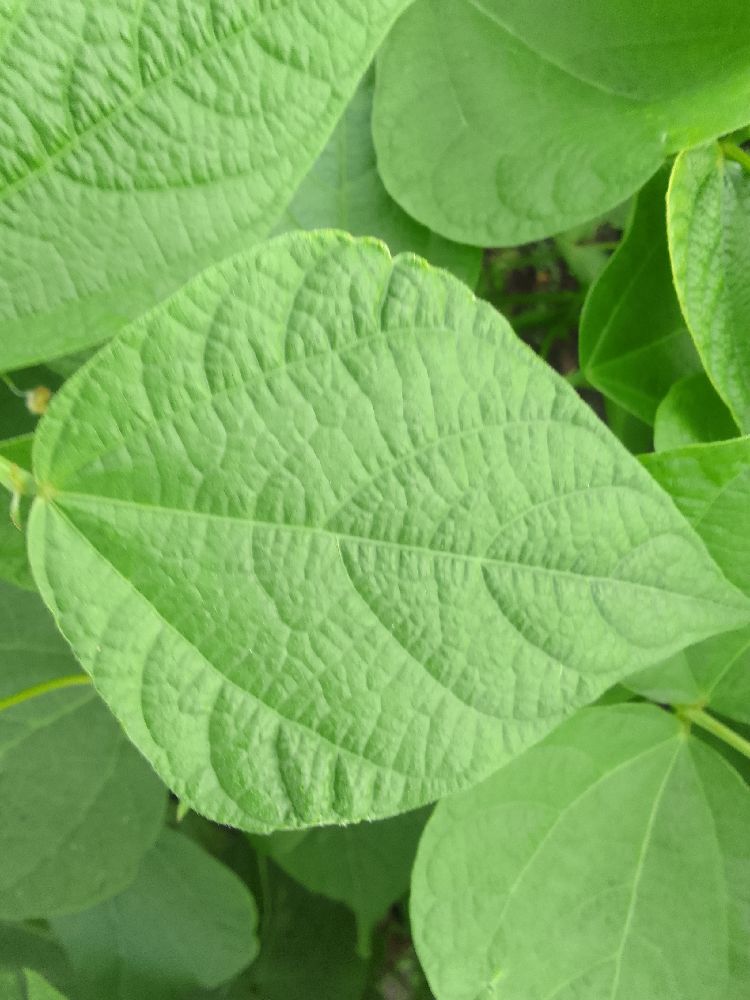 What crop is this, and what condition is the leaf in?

common bean, healthy
